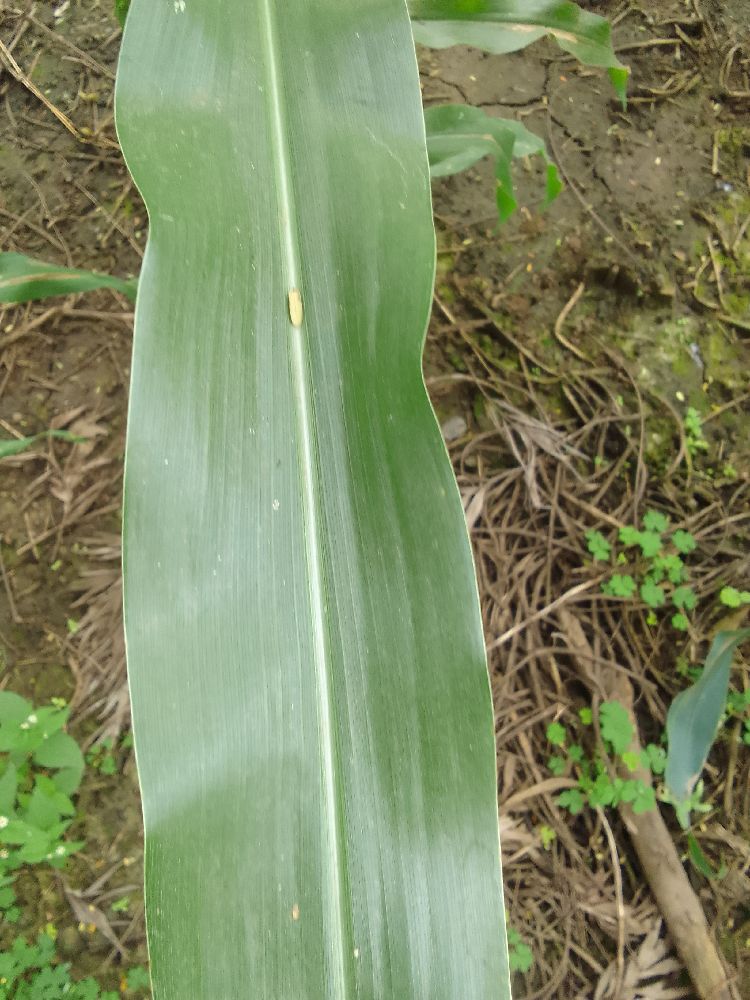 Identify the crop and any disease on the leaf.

maize, healthy
